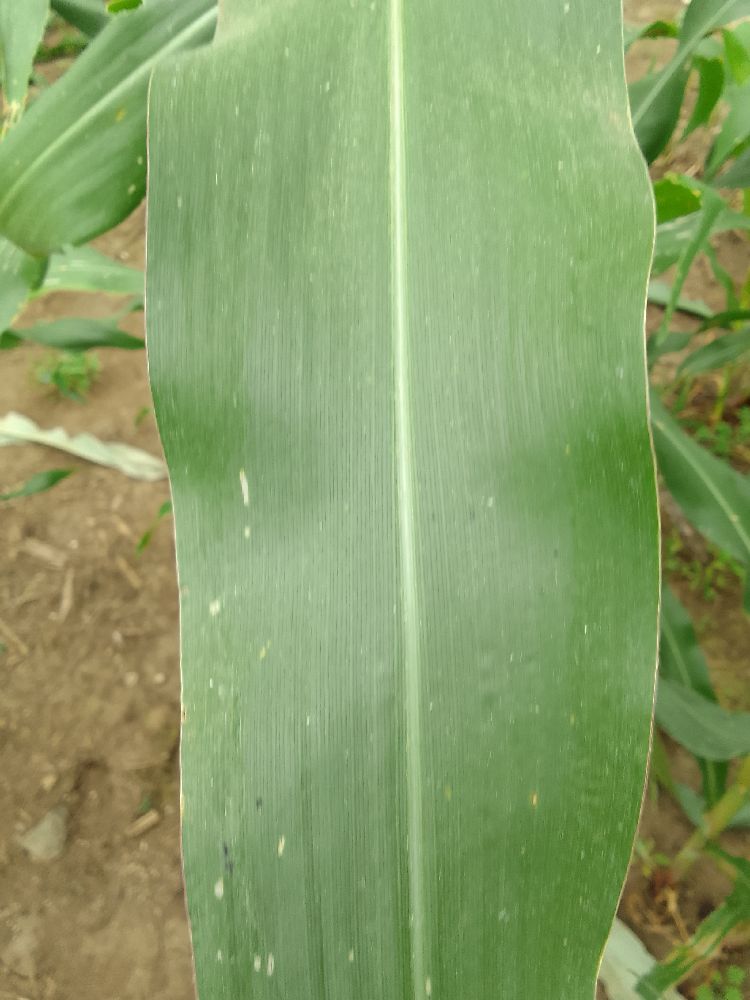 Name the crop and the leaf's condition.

maize, healthy
